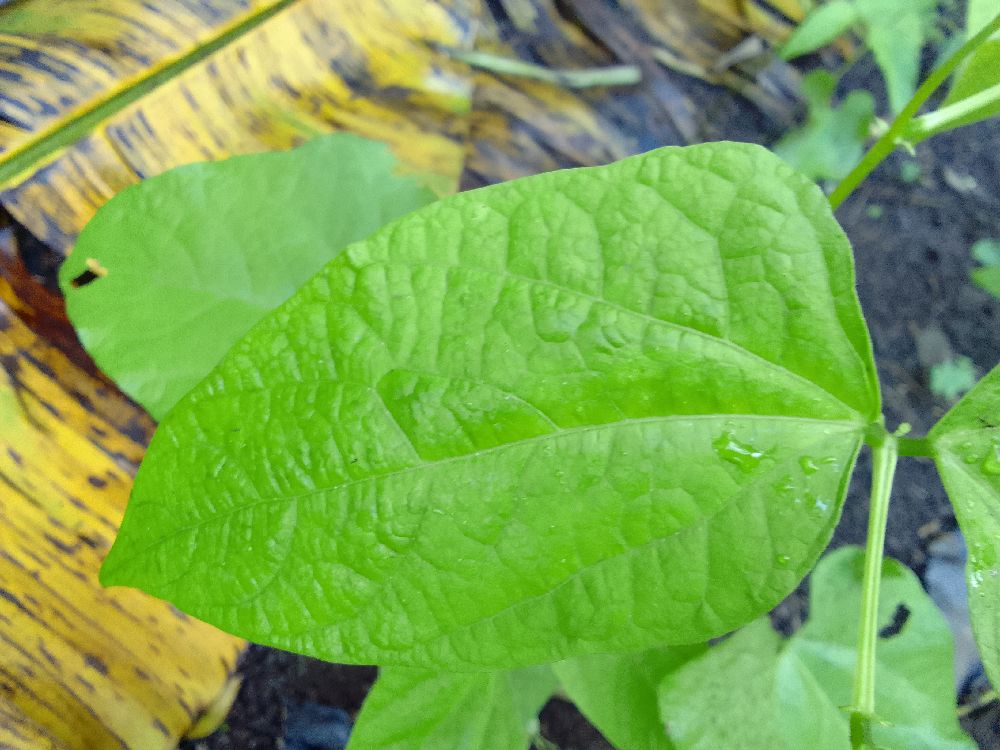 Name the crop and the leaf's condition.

common bean, healthy
